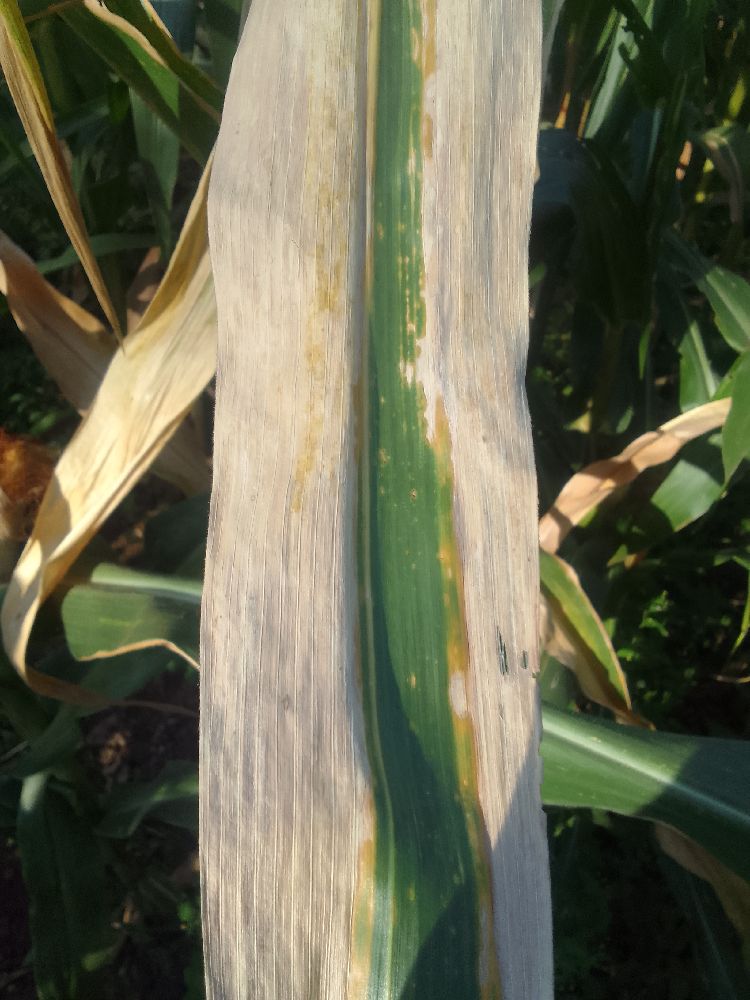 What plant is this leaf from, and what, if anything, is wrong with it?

maize, maize lethal necrosis
